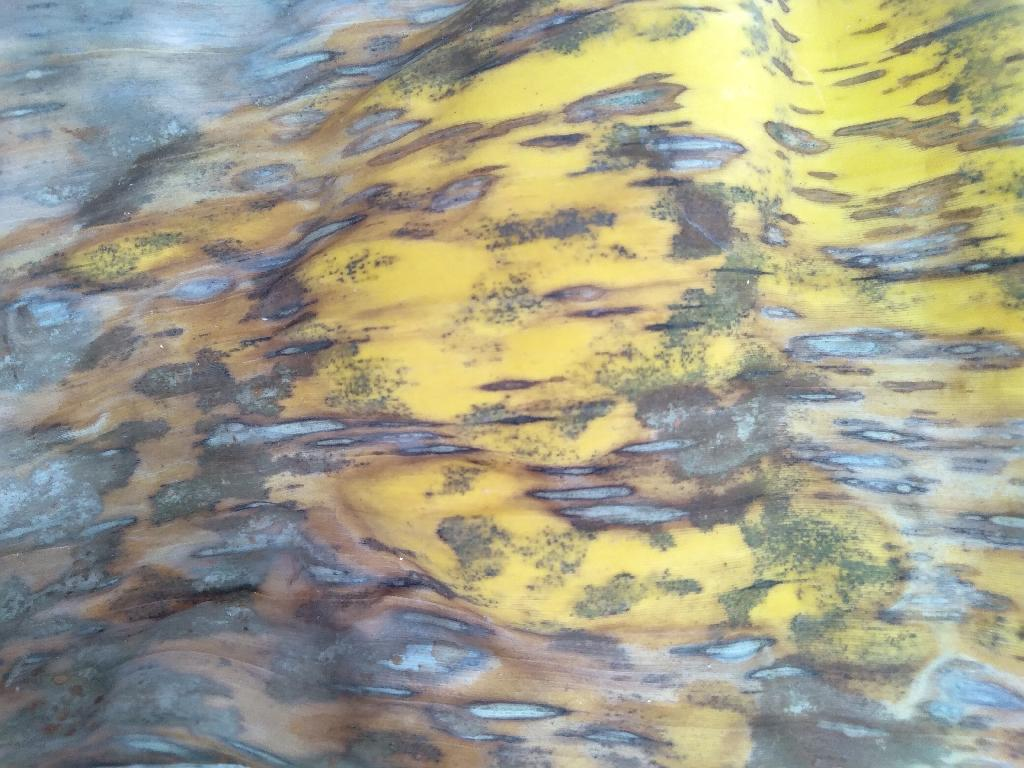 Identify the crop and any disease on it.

banana, black sigatoka
